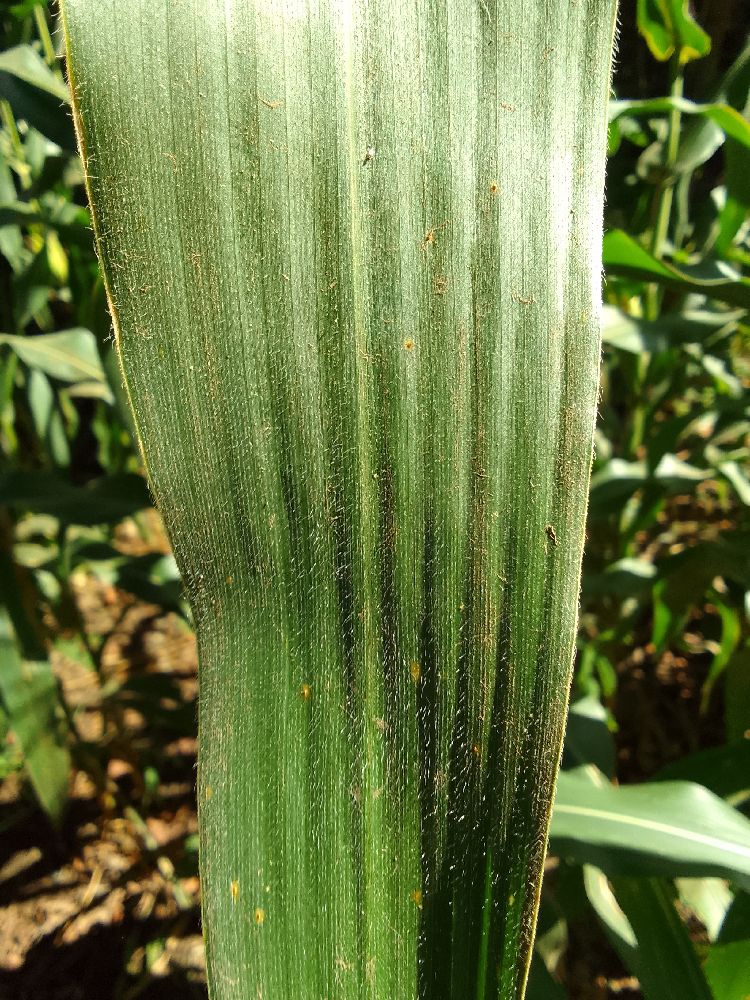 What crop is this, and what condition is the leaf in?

maize, healthy
